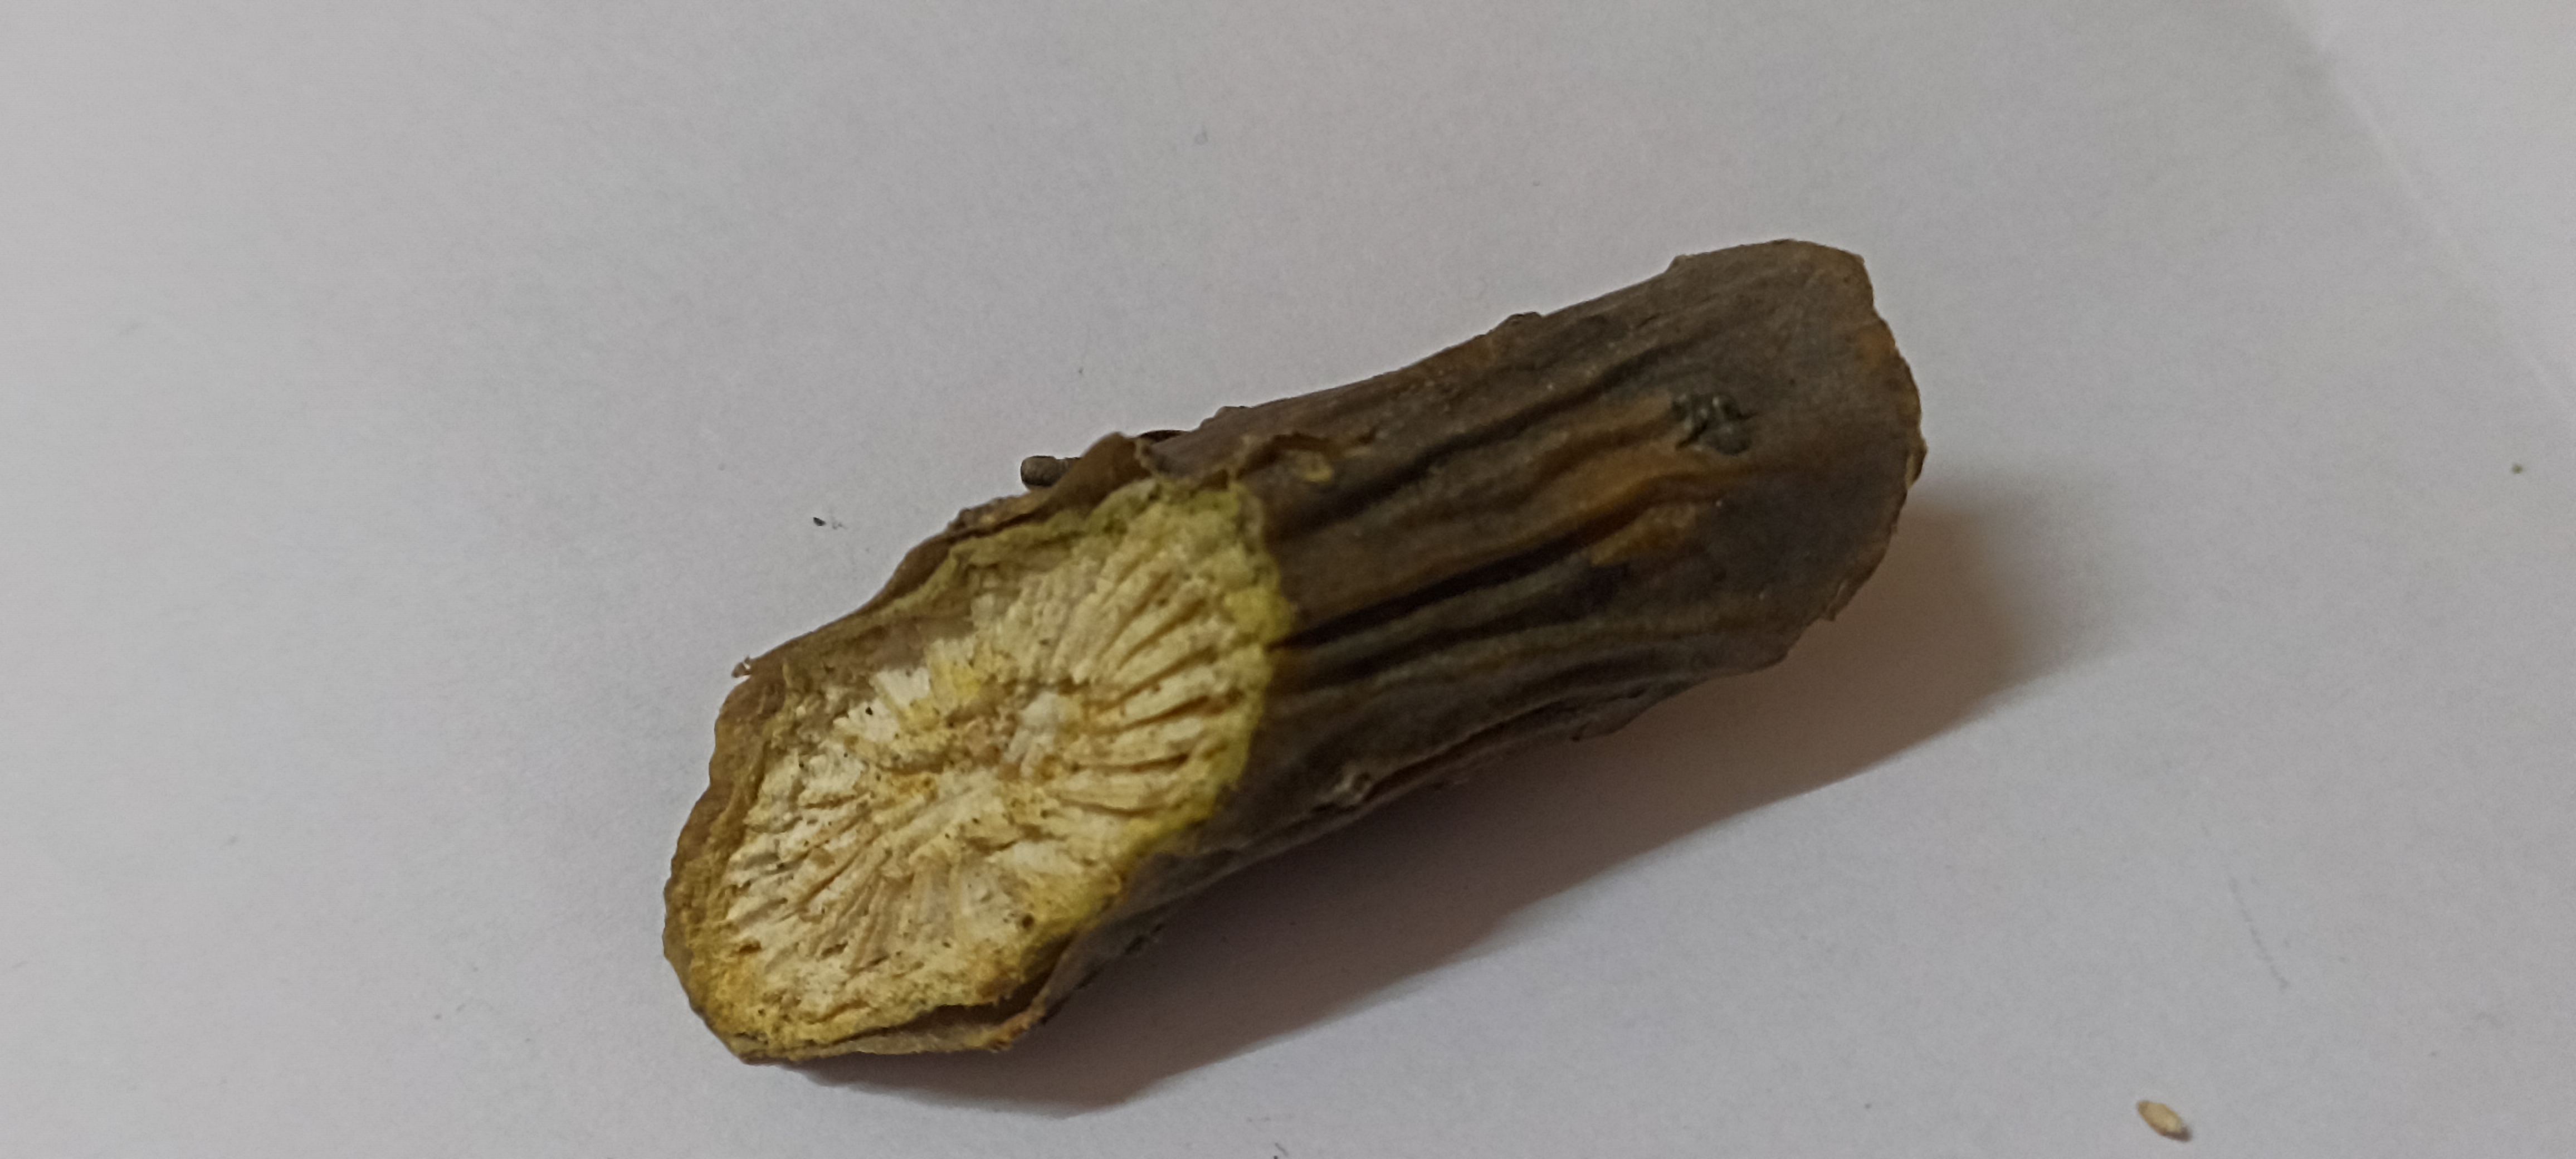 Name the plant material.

gulvel
